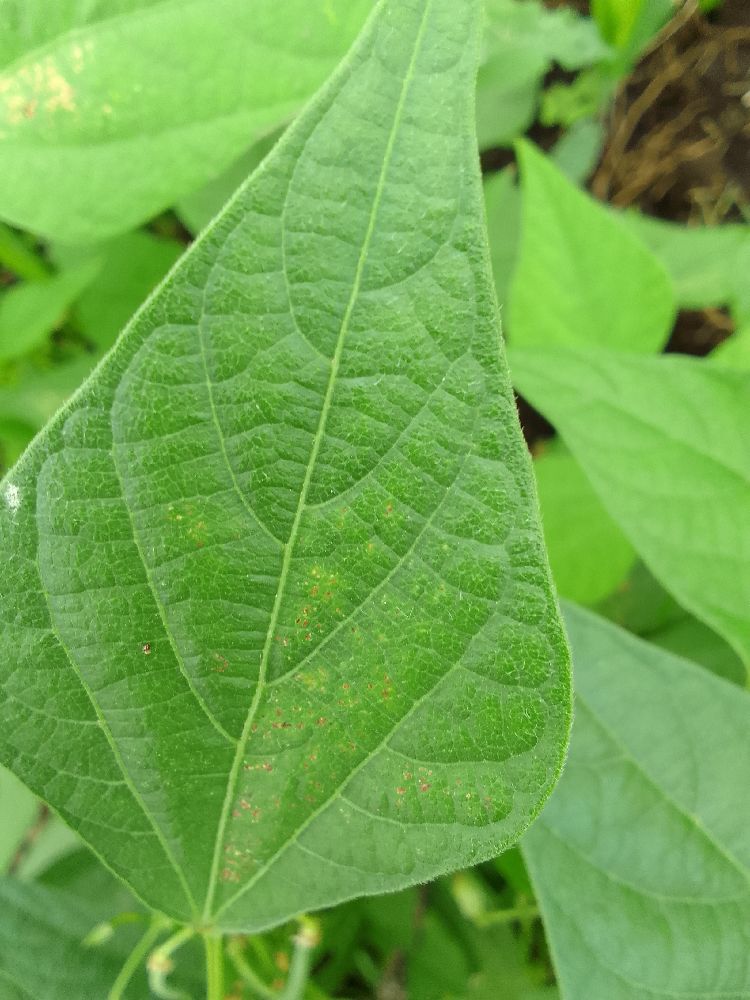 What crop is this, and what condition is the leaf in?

common bean, healthy
